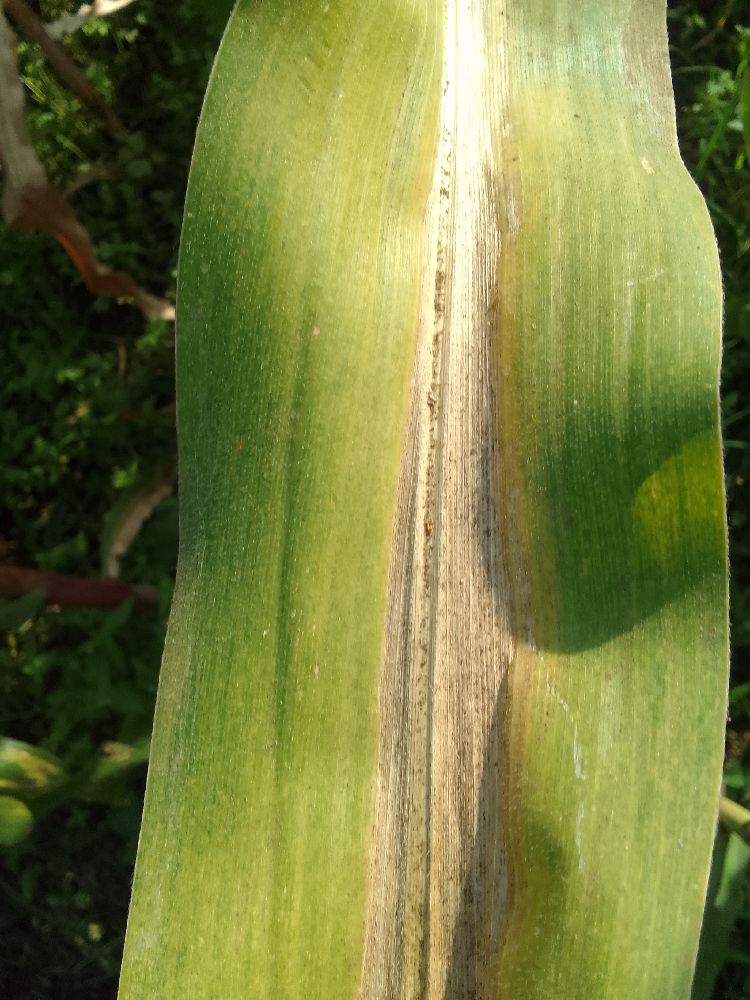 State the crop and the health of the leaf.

maize, maize lethal necrosis
